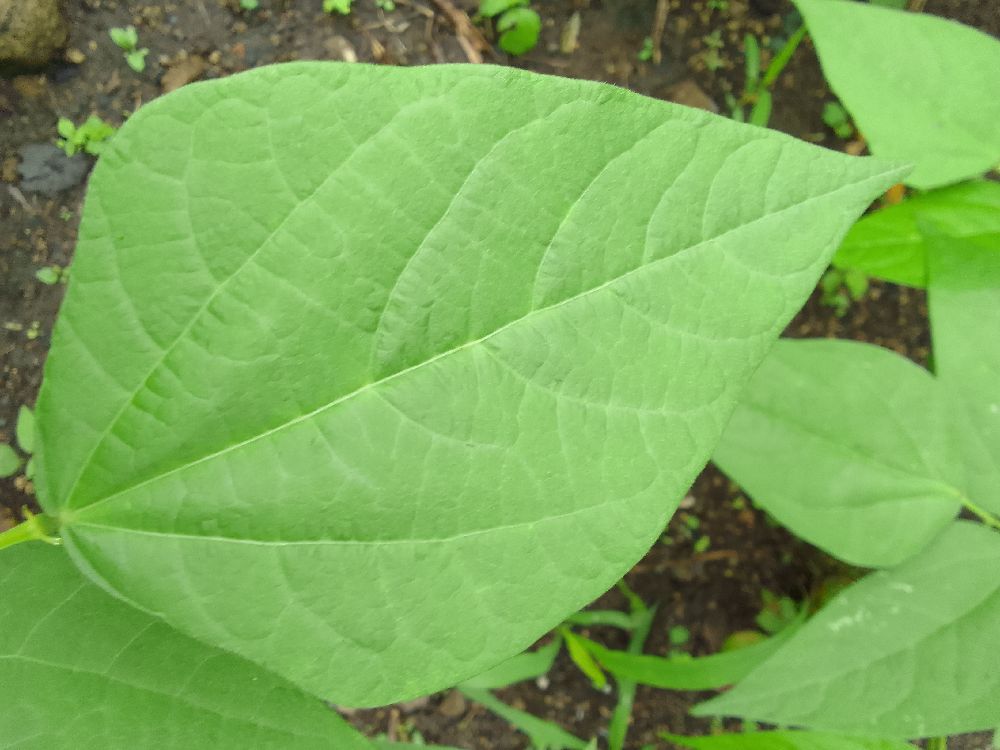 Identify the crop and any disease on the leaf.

common bean, healthy
